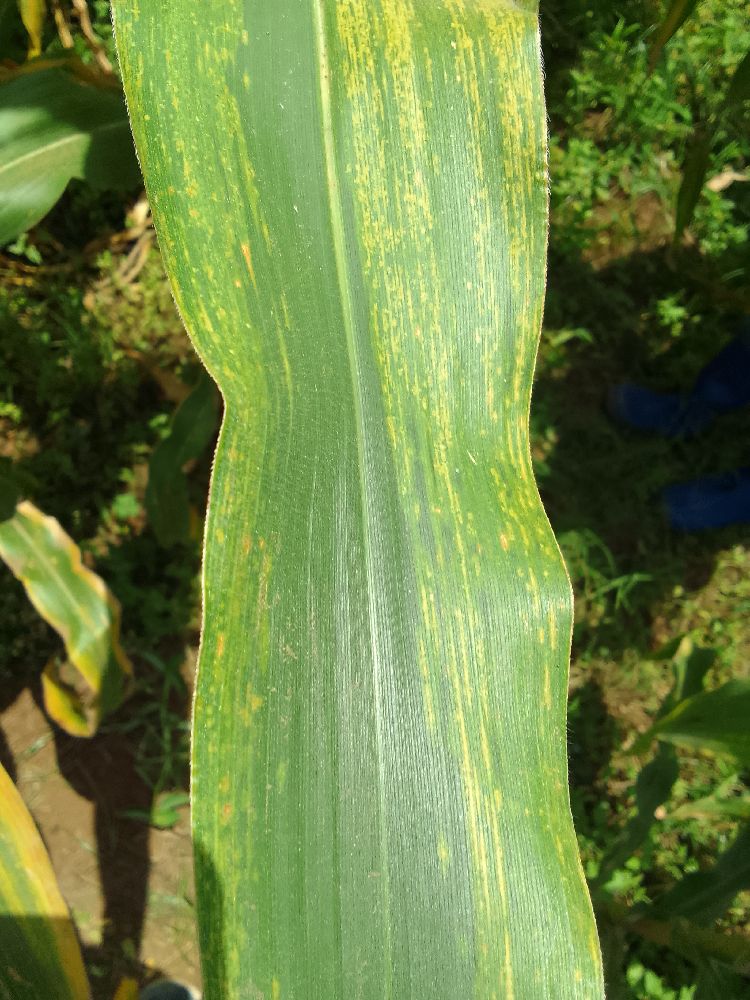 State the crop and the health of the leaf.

maize, maize lethal necrosis
